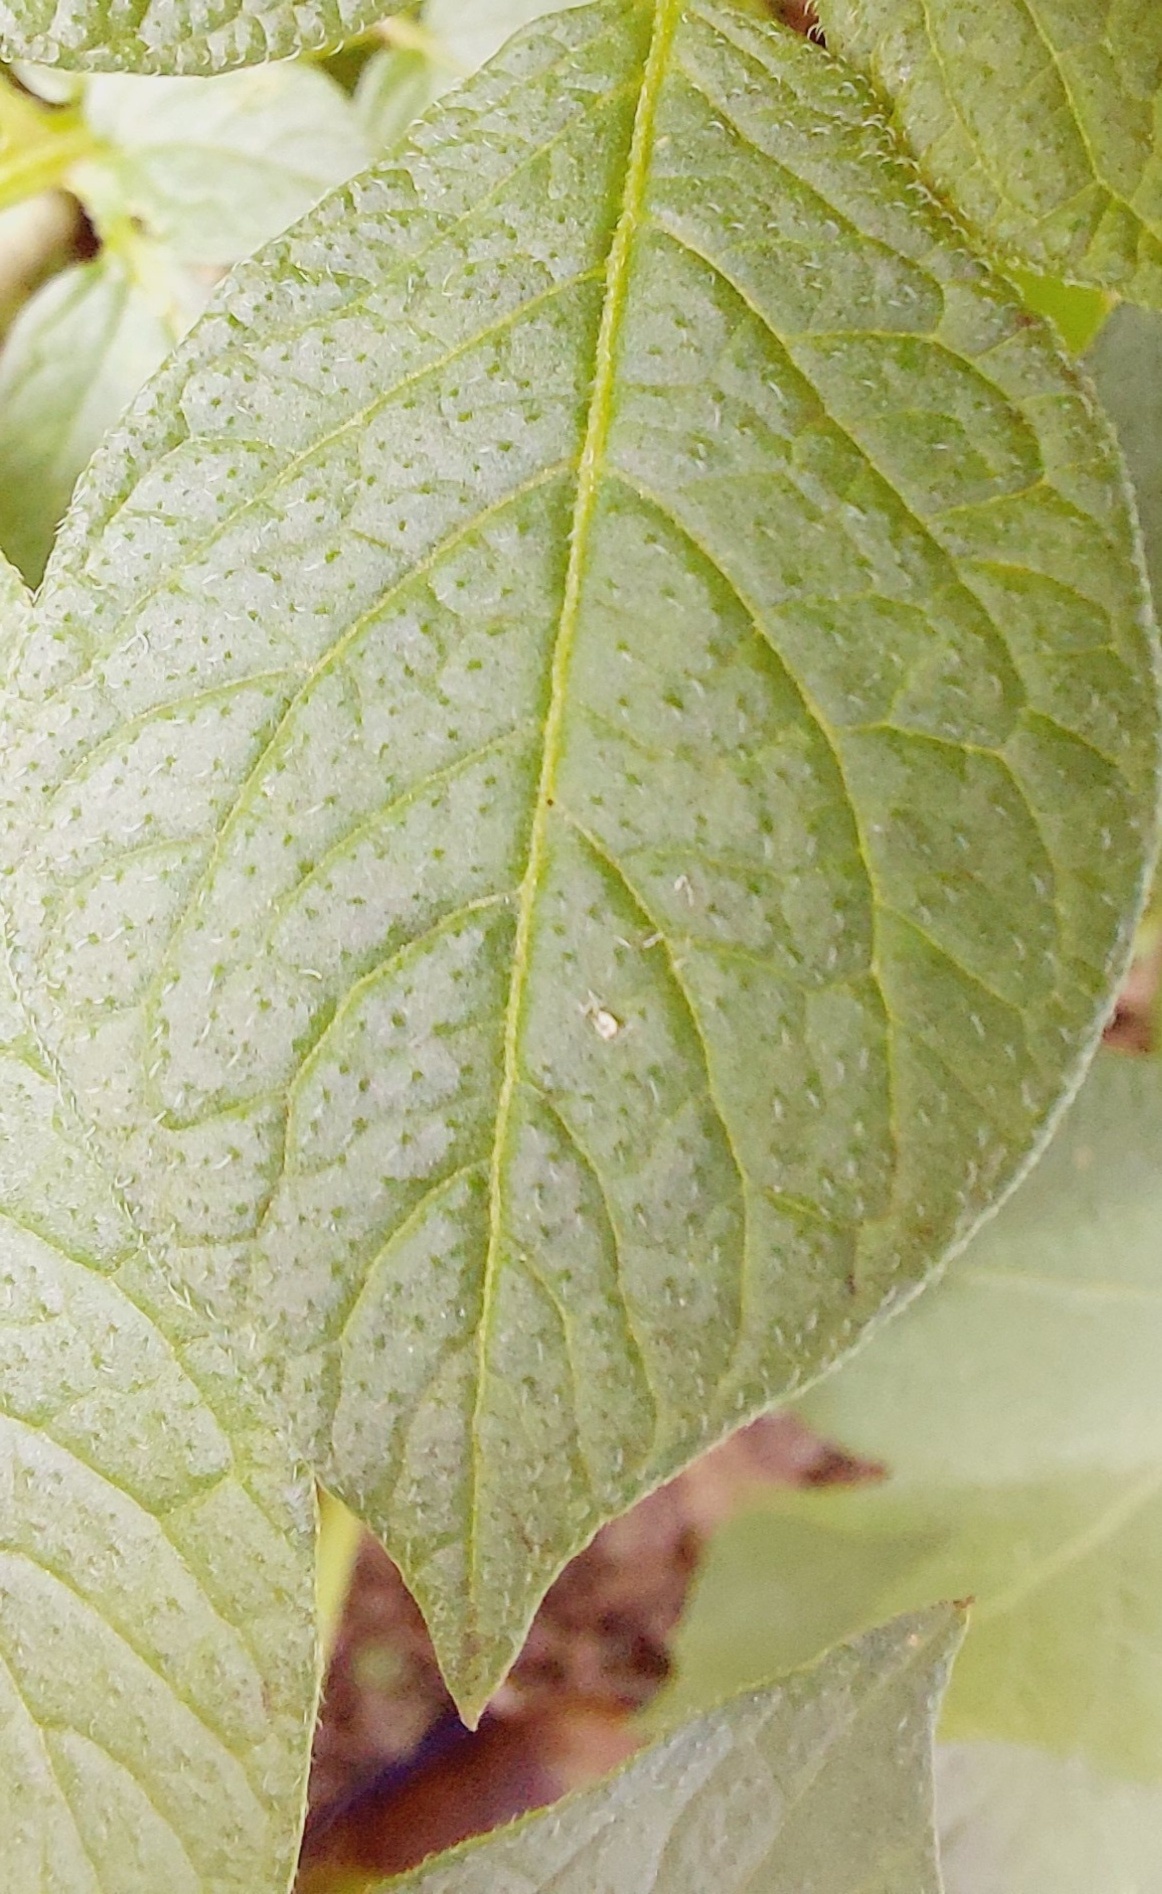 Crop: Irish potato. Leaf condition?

healthy
